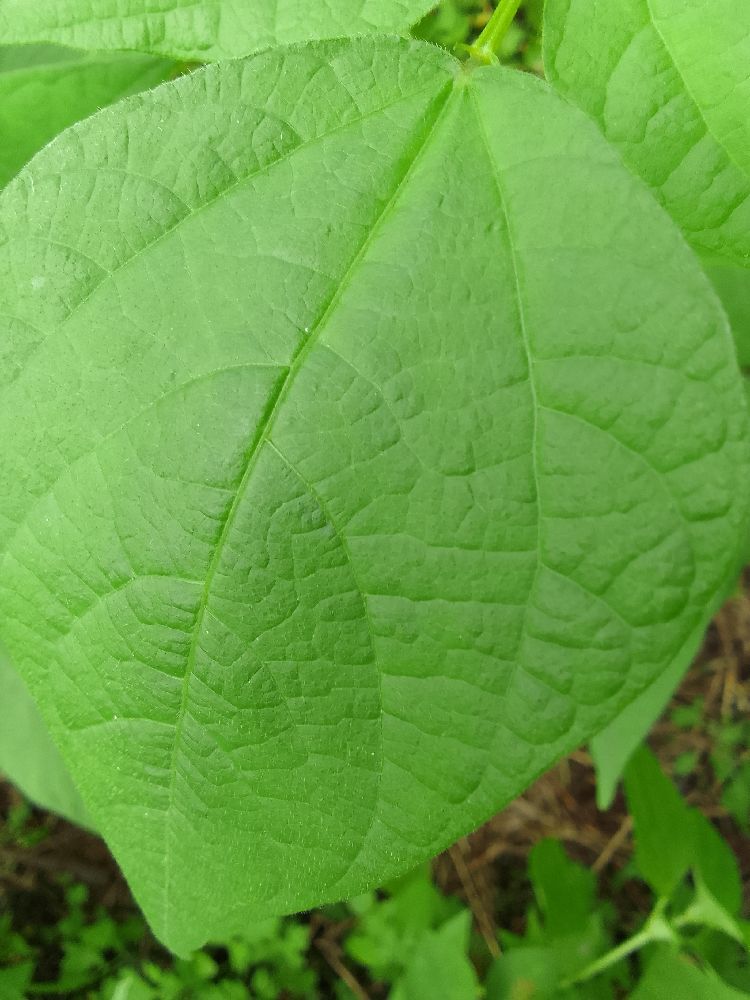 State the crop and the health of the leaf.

common bean, healthy
